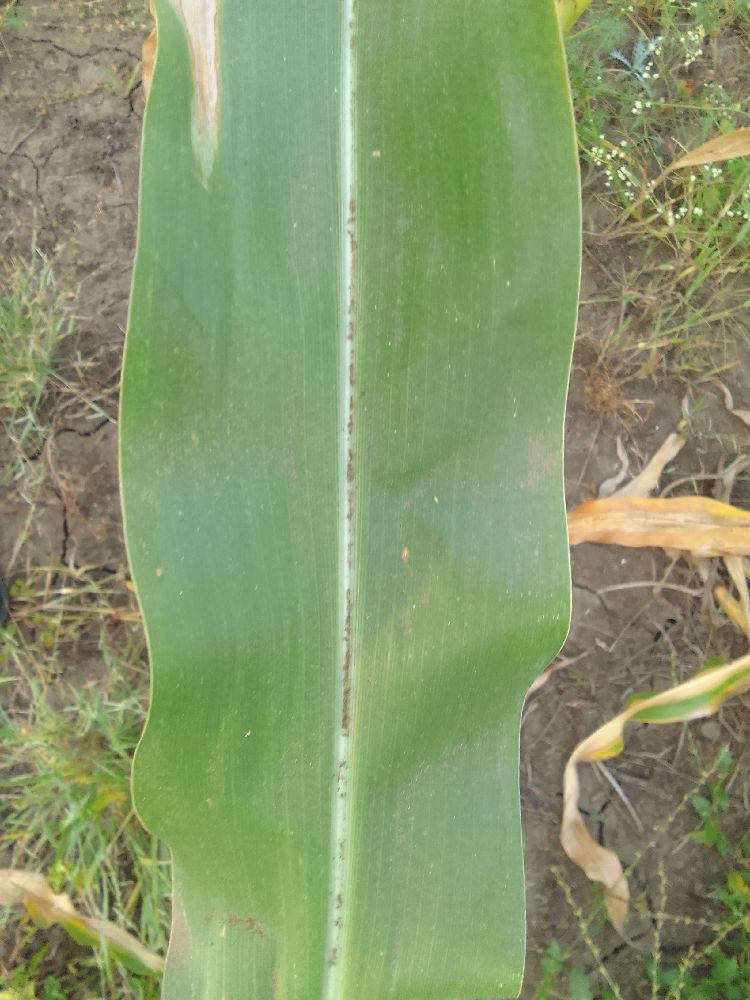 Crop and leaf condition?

maize, healthy
